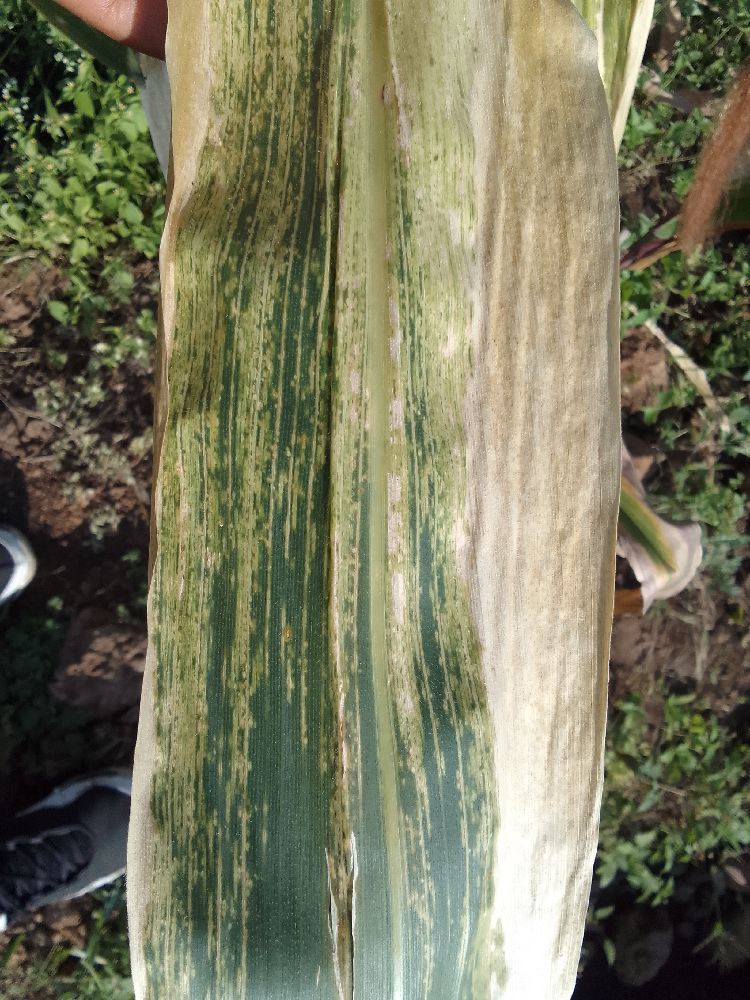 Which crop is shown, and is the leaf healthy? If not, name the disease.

maize, maize lethal necrosis
